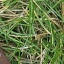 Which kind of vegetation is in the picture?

grass
